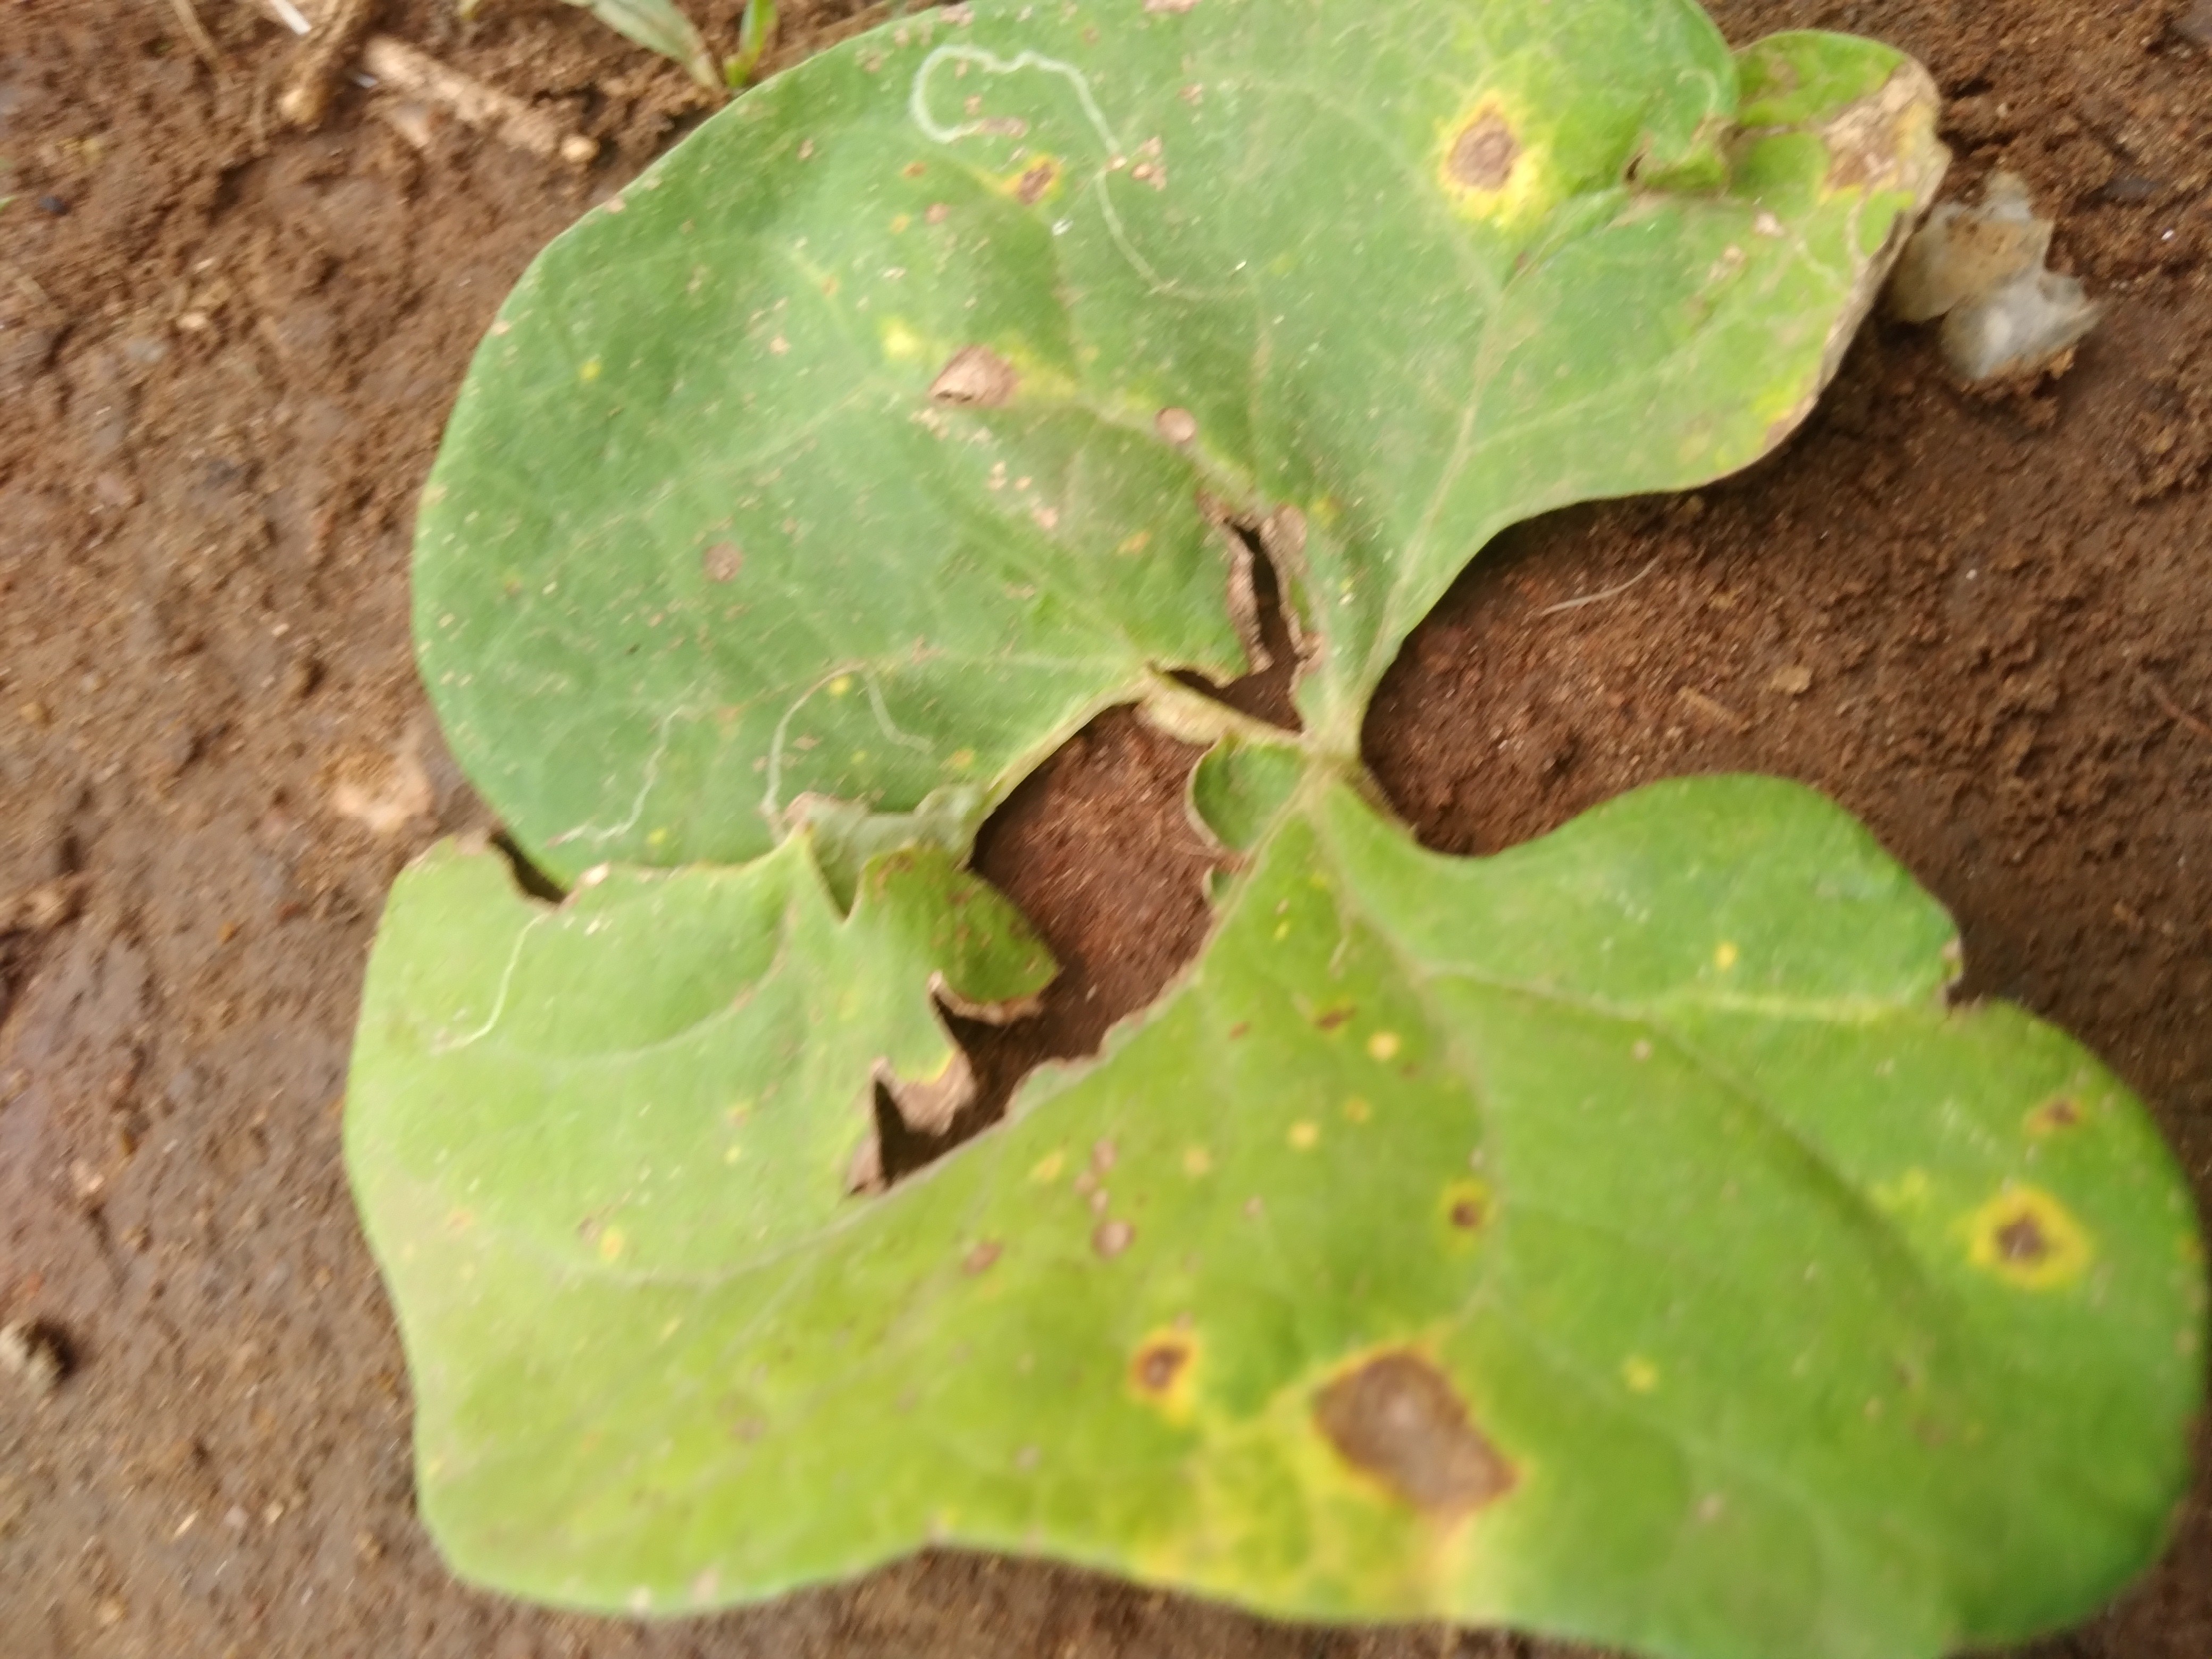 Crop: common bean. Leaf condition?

rust
